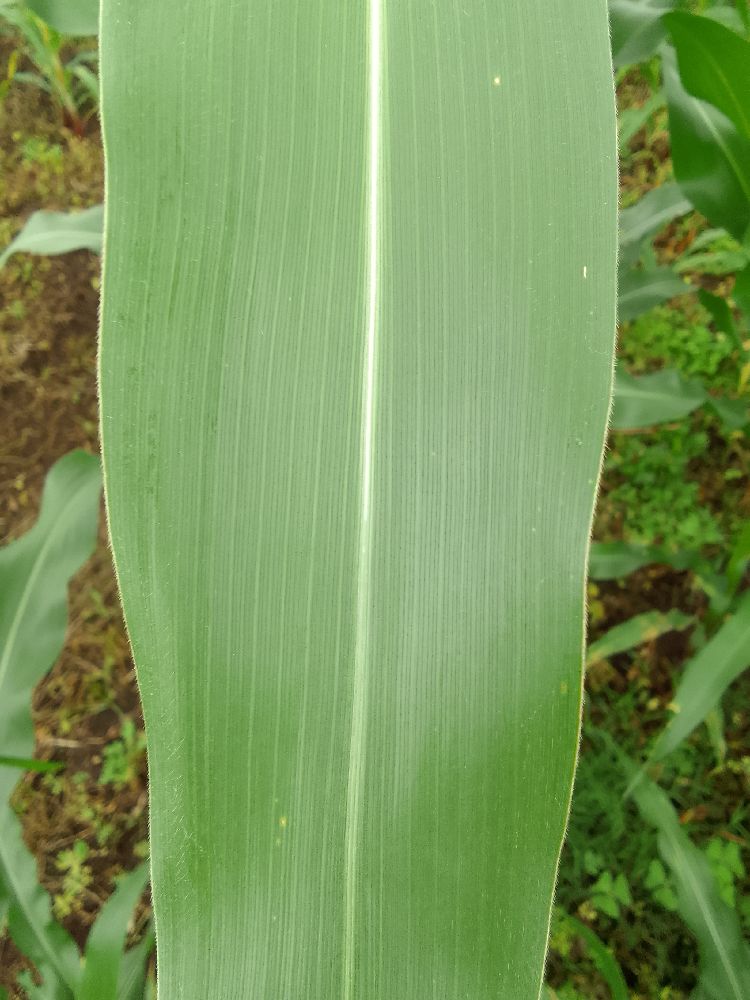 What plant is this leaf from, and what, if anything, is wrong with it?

maize, healthy
